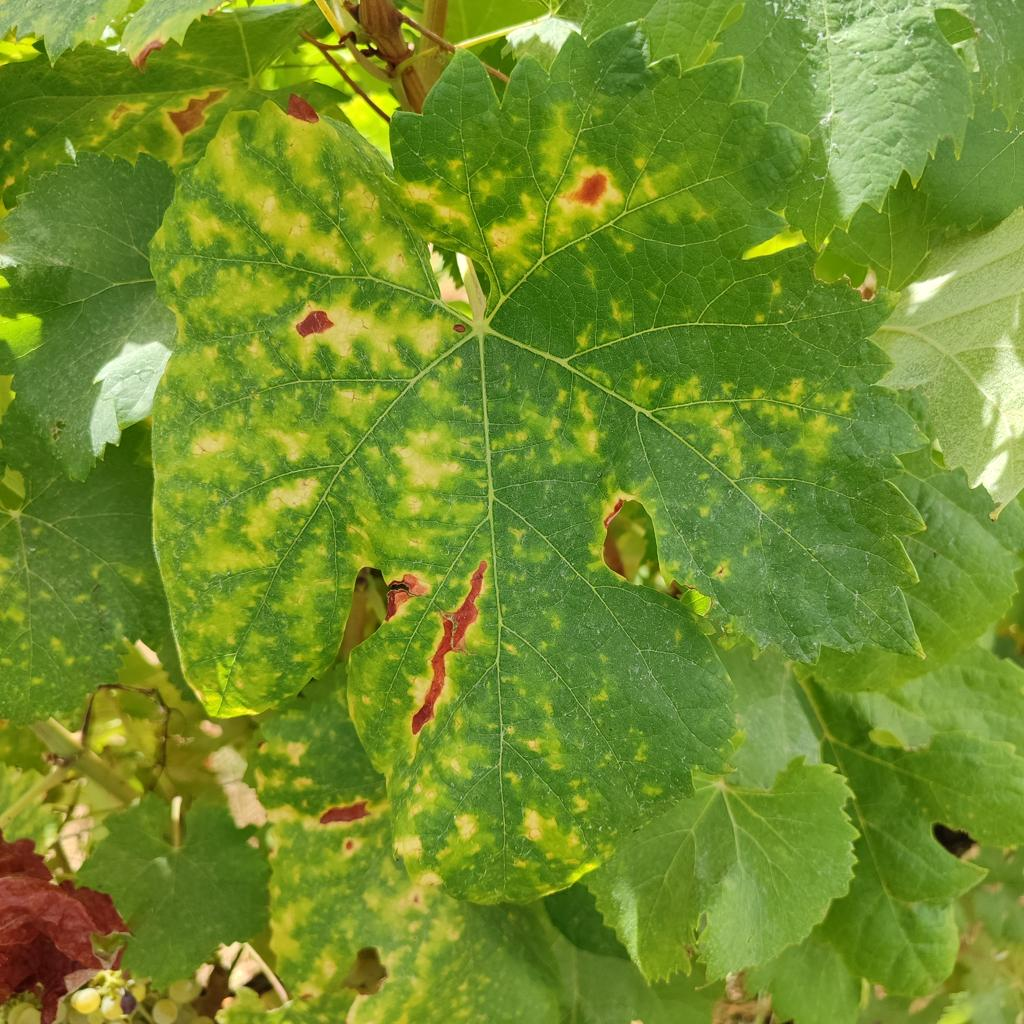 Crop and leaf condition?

grapevine, esca complex
